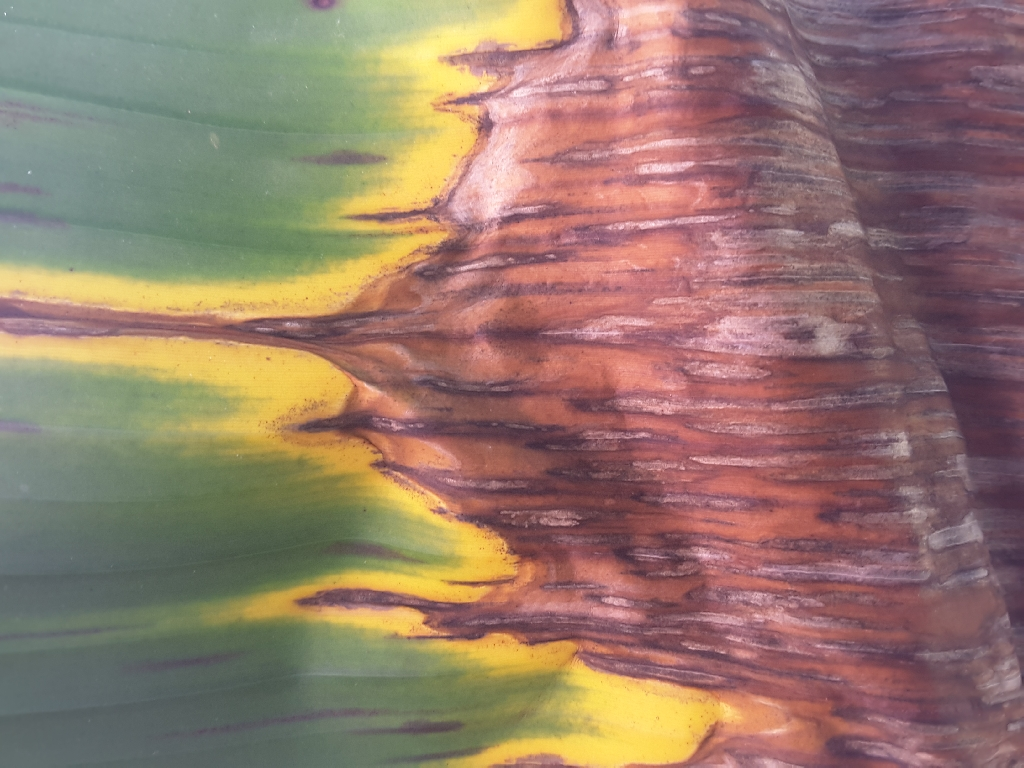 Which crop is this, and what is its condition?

banana, black sigatoka
